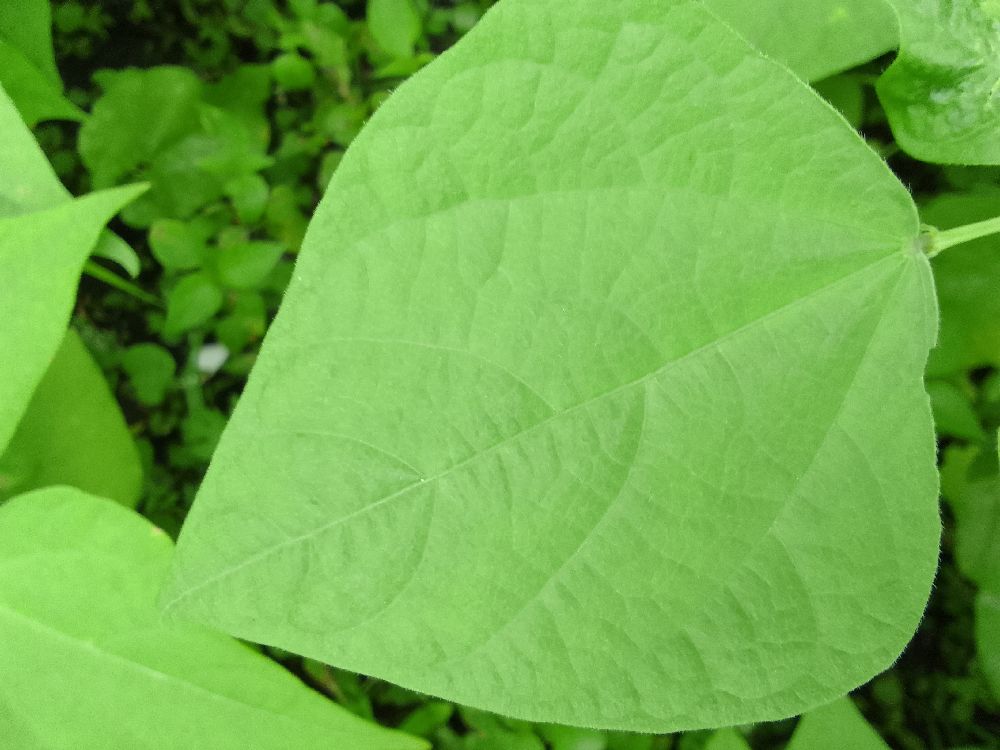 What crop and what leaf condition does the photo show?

common bean, healthy
